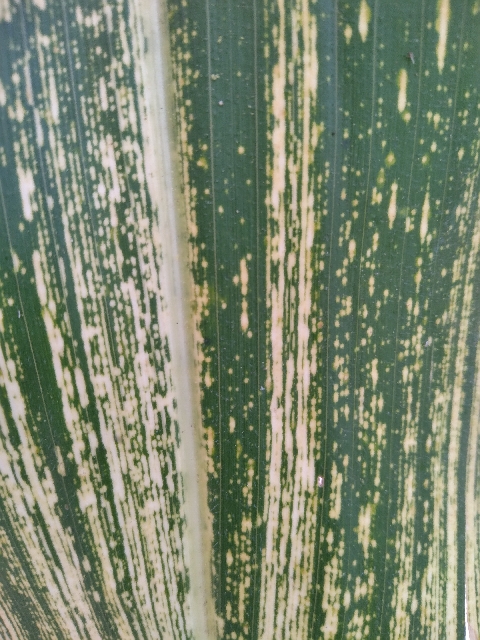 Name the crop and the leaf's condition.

maize, maize streak virus
